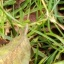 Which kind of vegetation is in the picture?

grass
